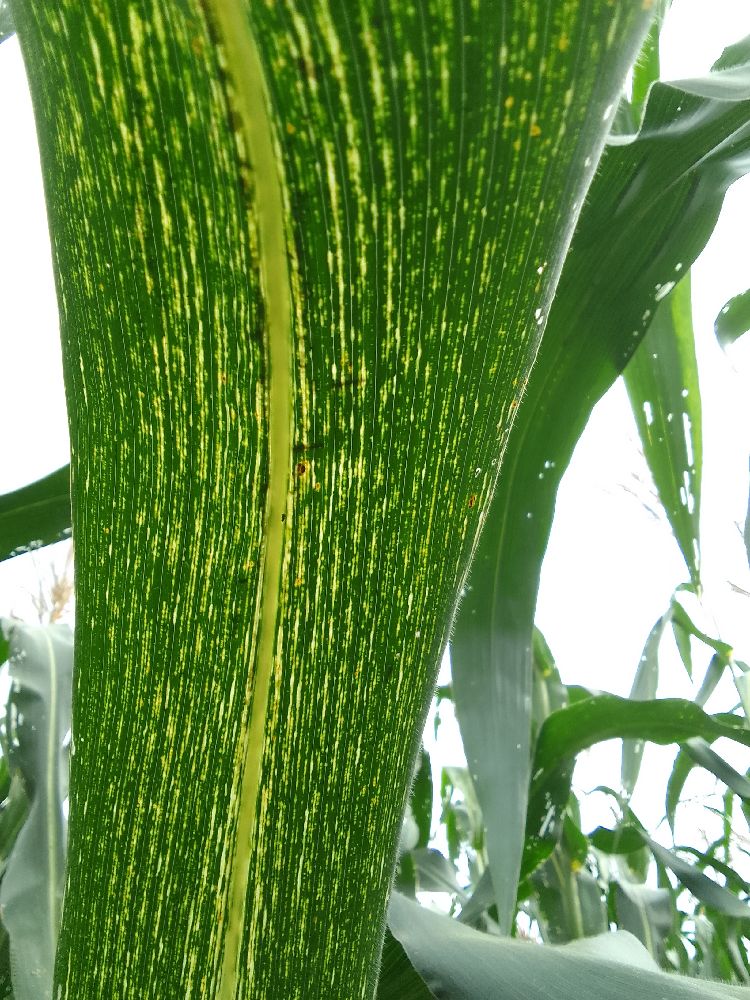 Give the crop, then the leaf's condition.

maize, maize streak virus
